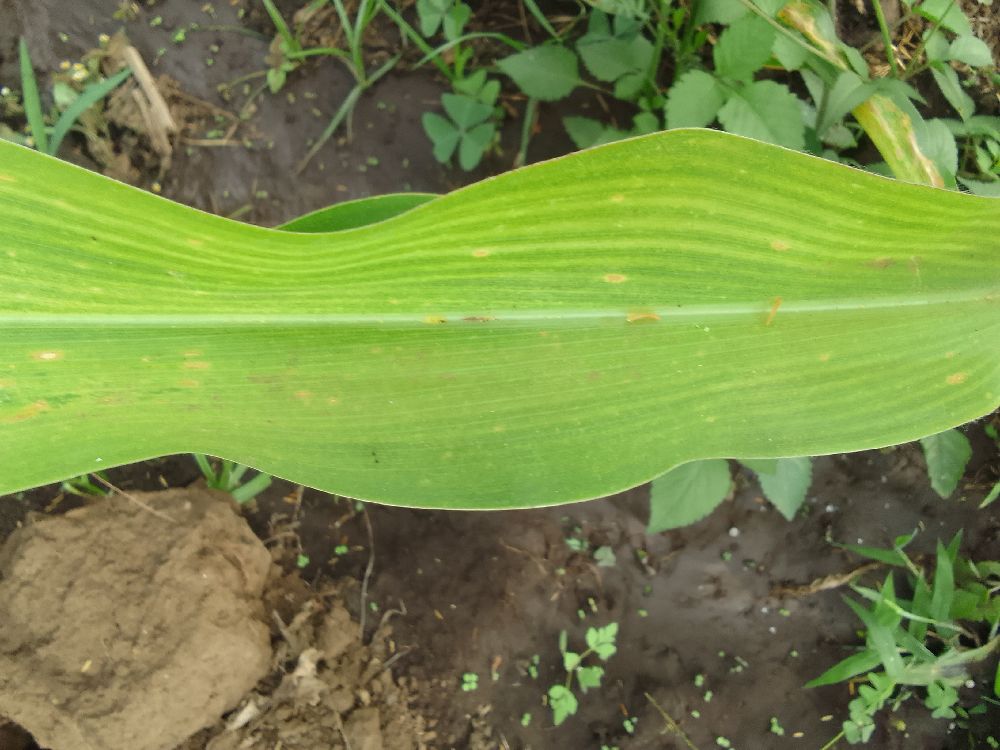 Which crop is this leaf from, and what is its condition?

maize, maize lethal necrosis
